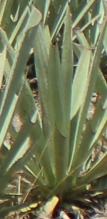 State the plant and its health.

agave, small
